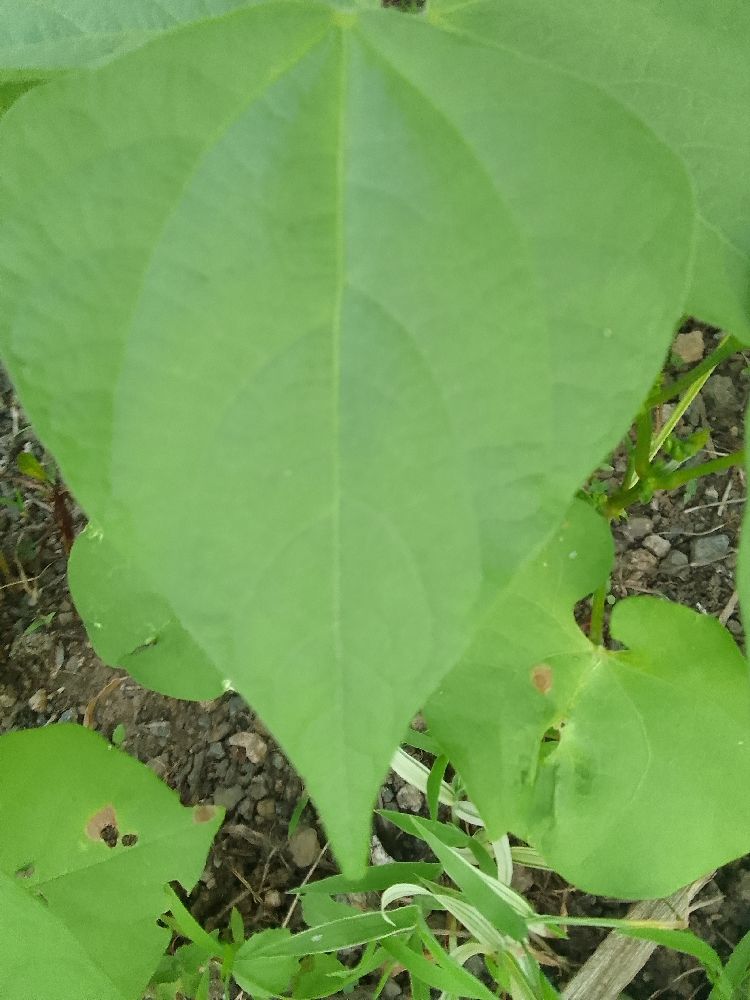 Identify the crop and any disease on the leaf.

common bean, healthy
